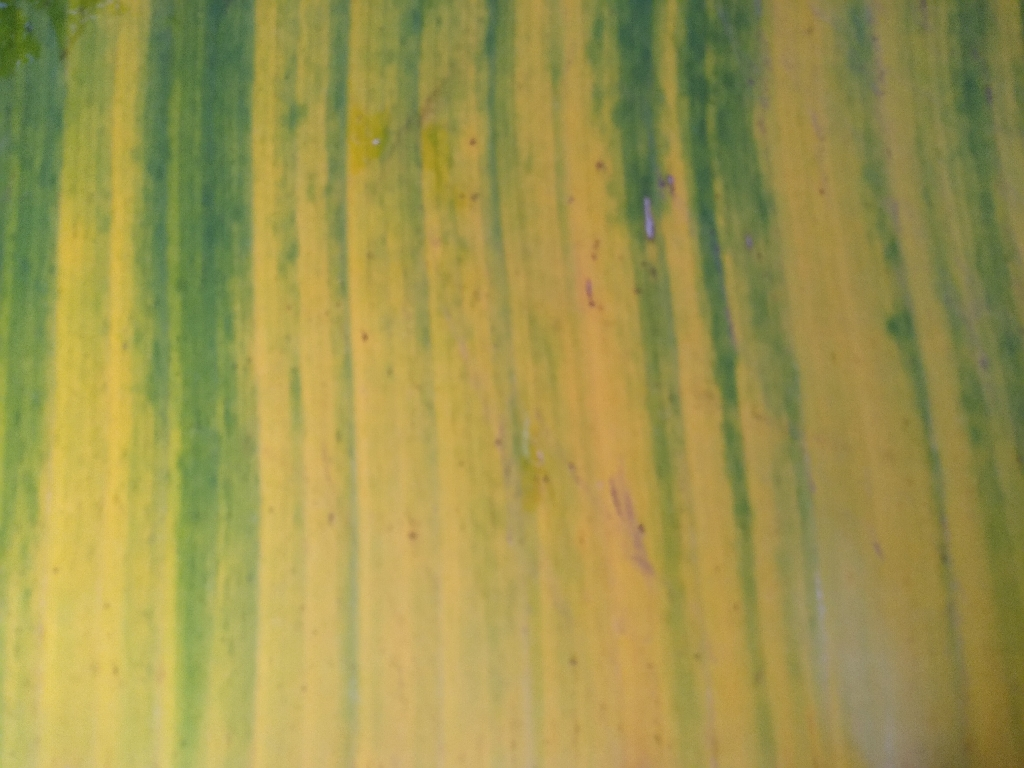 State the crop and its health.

banana, fusarium wilt race 1
